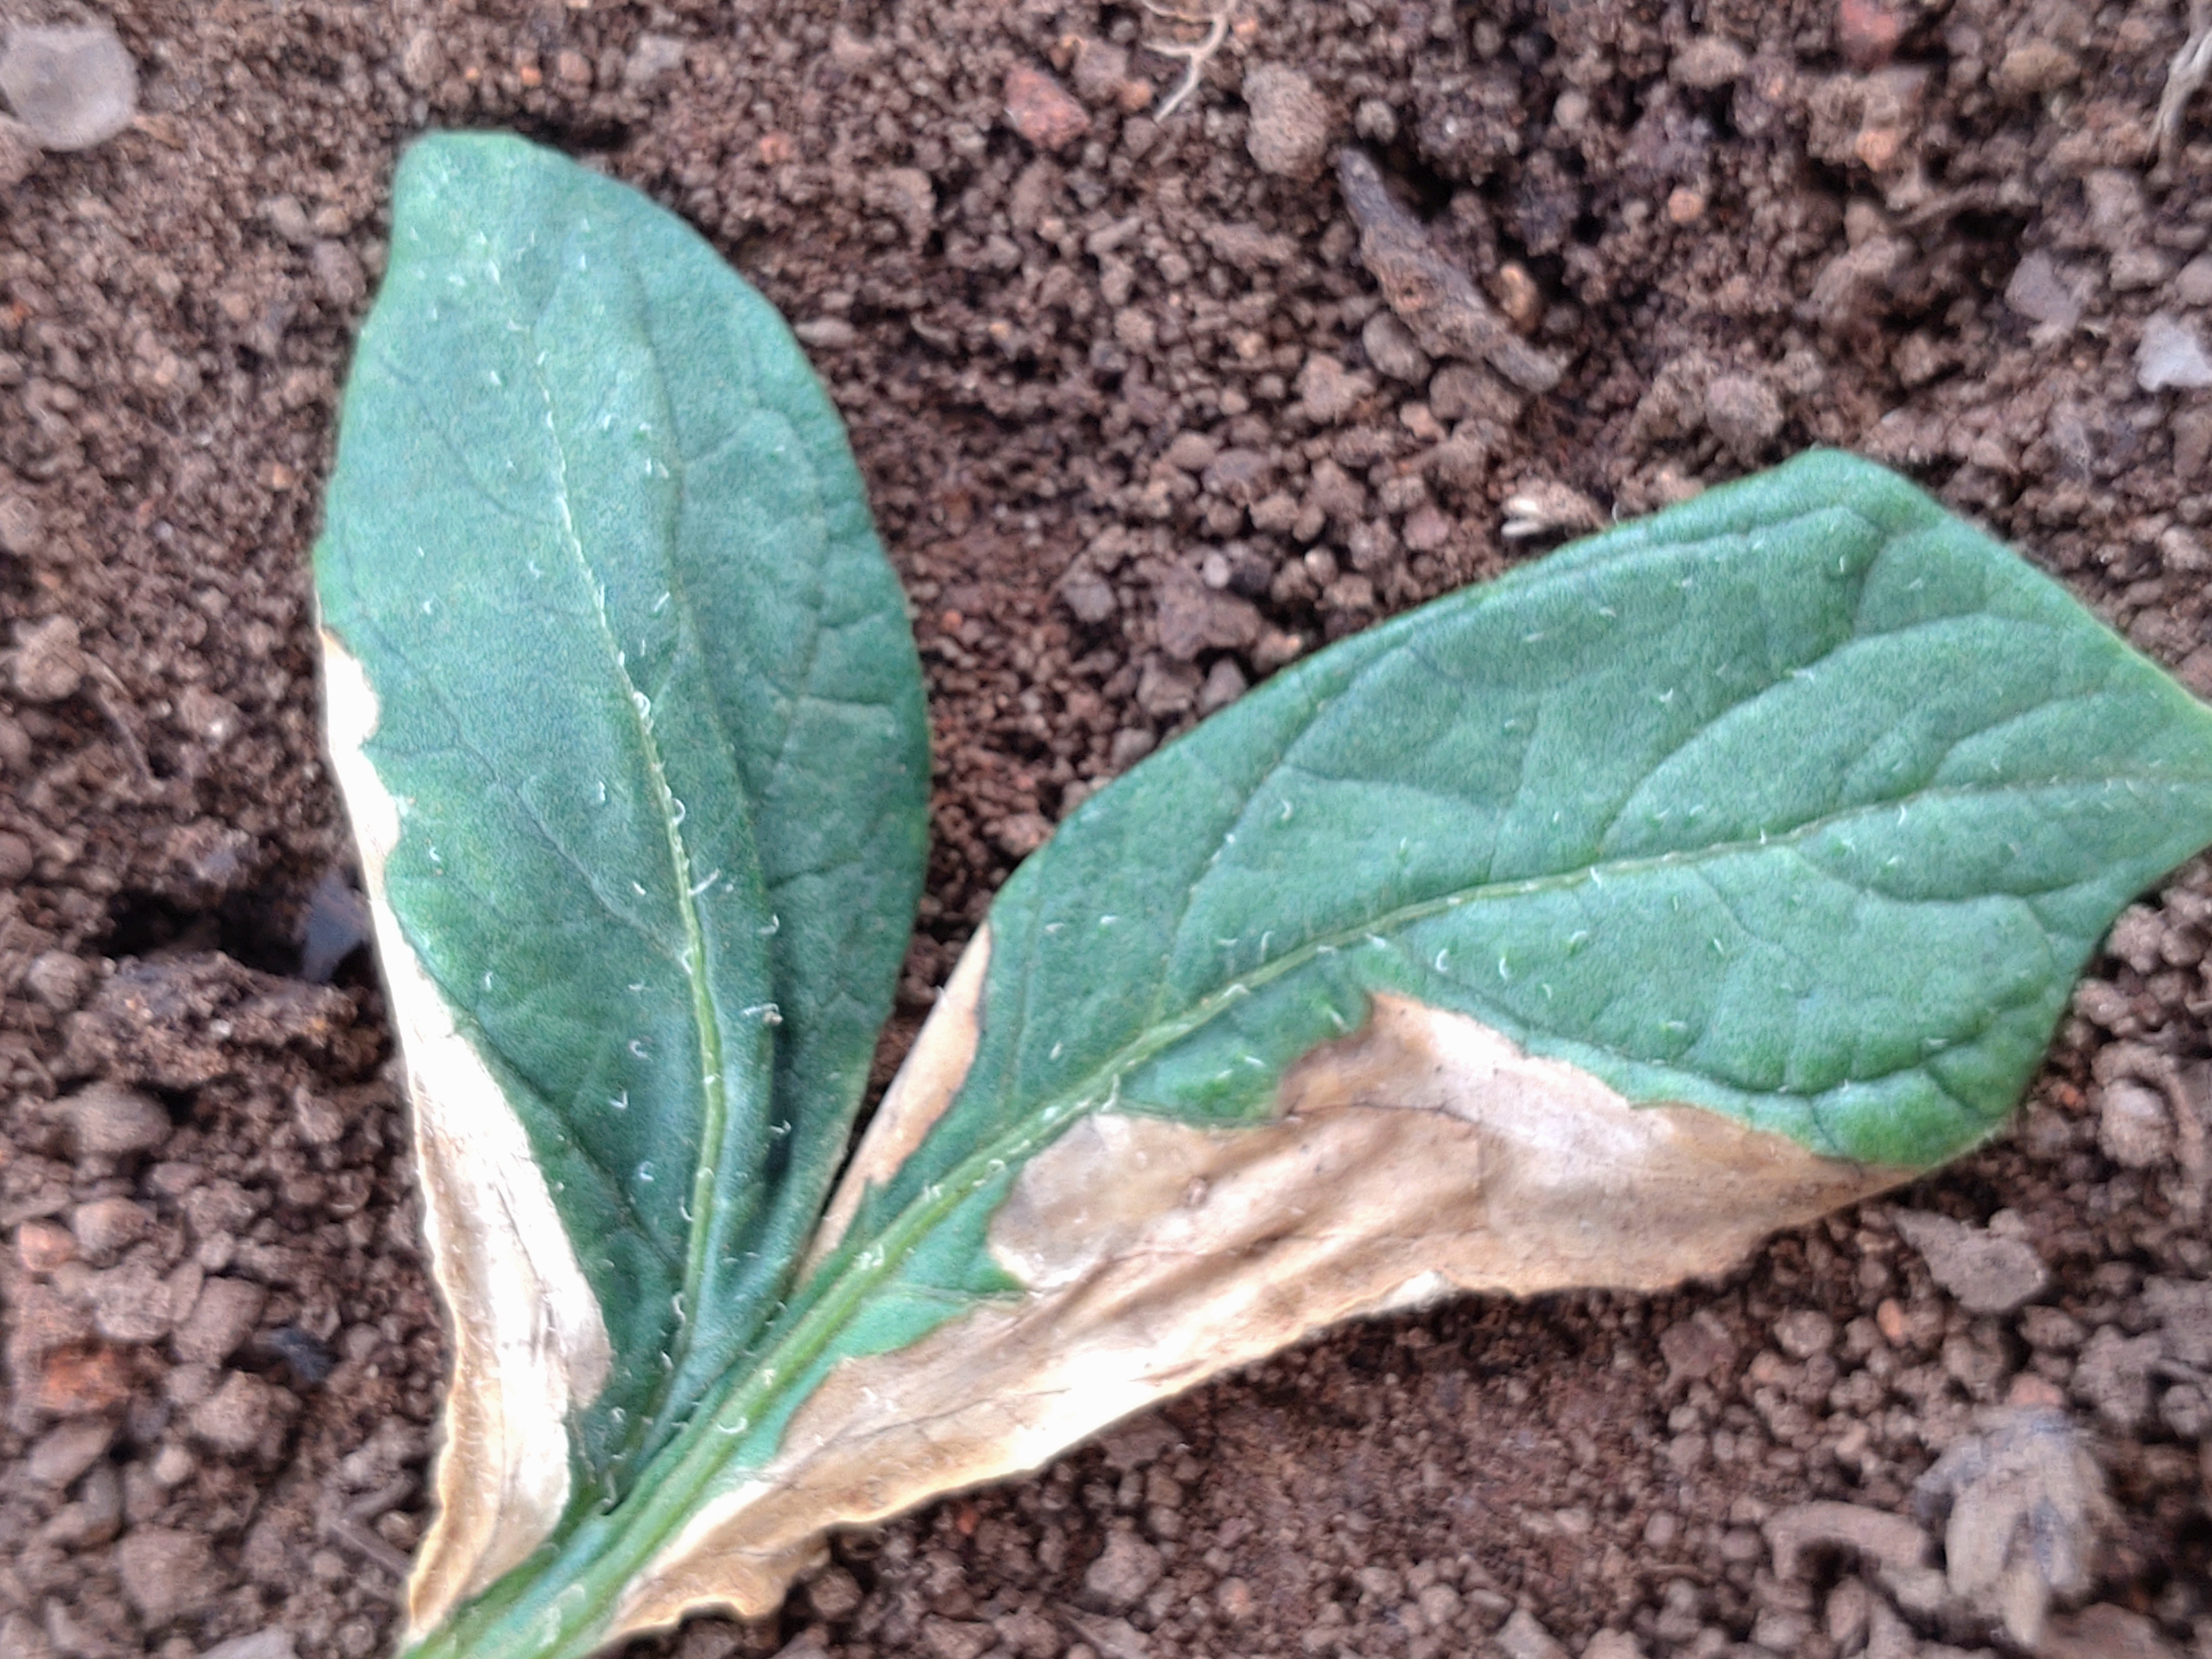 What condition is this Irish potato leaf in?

early blight
